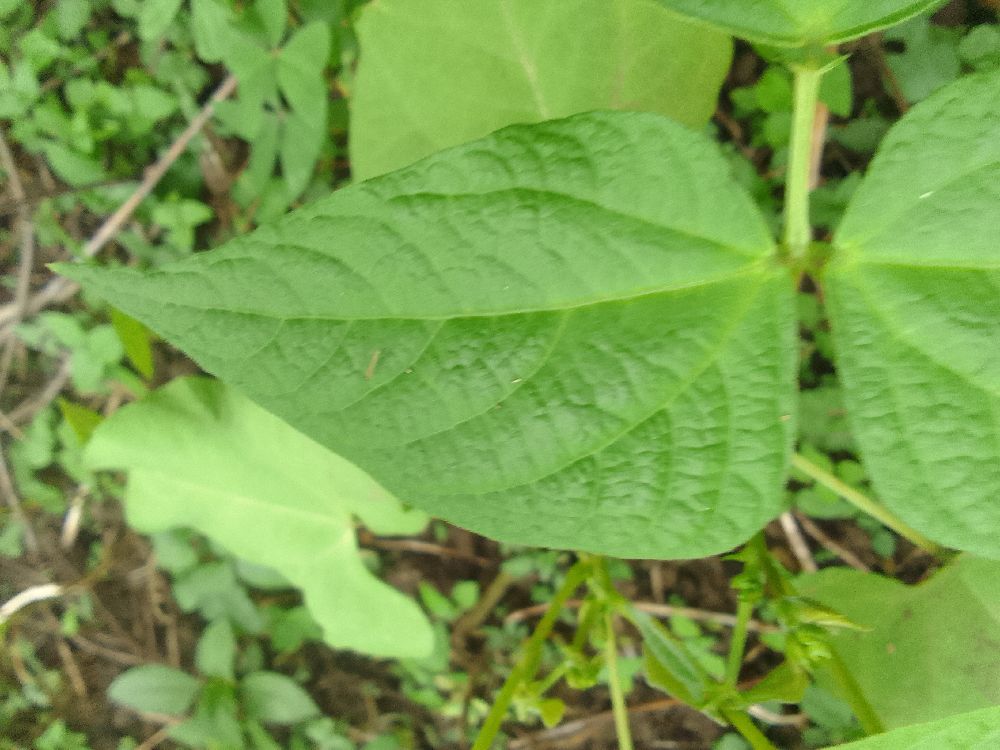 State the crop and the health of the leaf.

common bean, healthy
